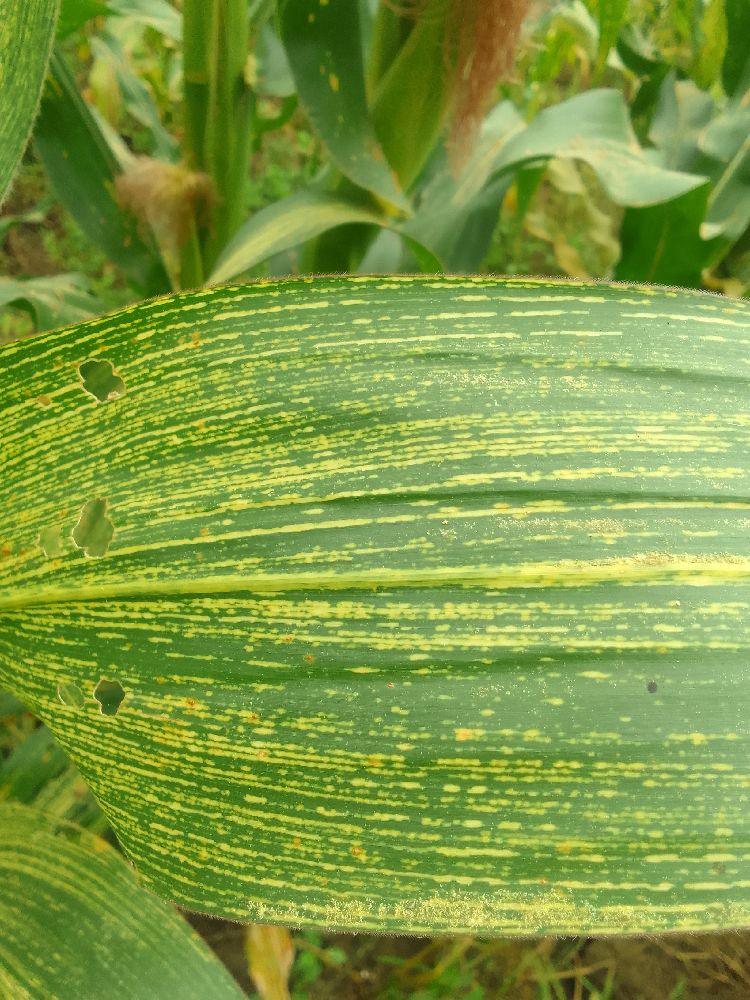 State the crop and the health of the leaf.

maize, maize streak virus
